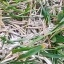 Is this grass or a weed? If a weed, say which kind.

grass
